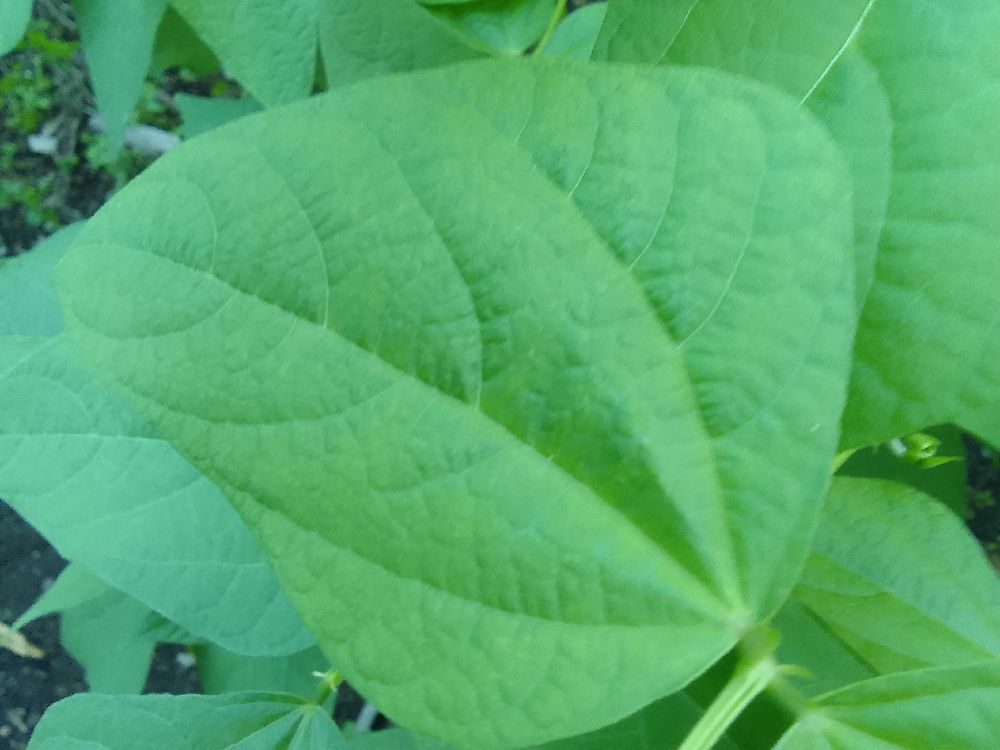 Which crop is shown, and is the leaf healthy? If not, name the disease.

common bean, healthy
